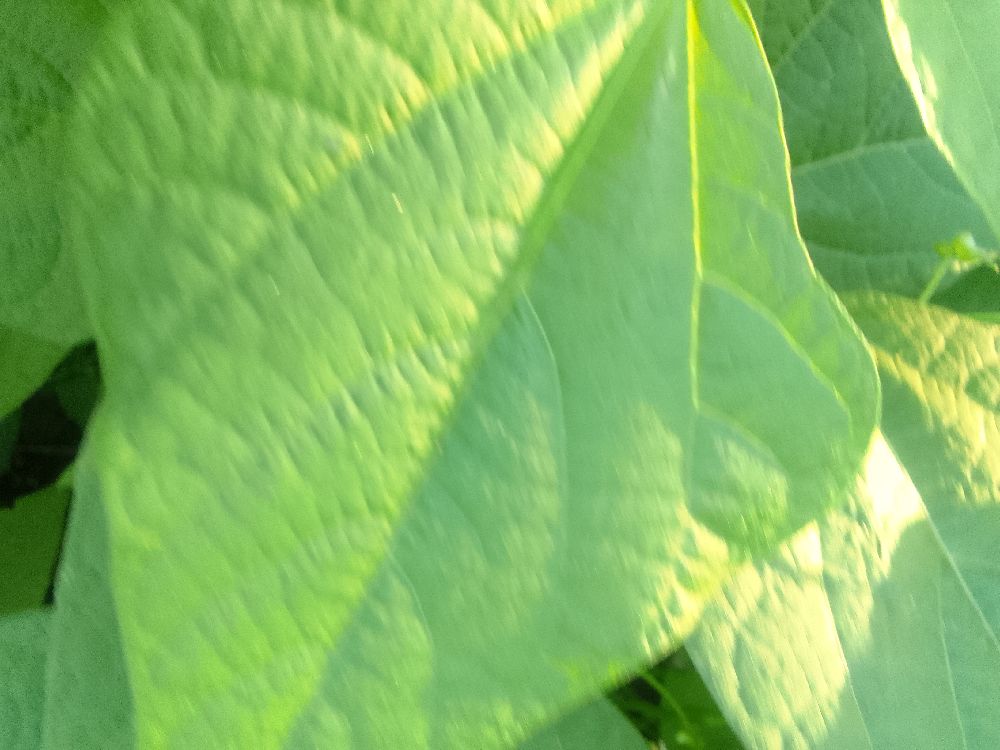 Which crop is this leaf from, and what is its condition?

common bean, healthy
